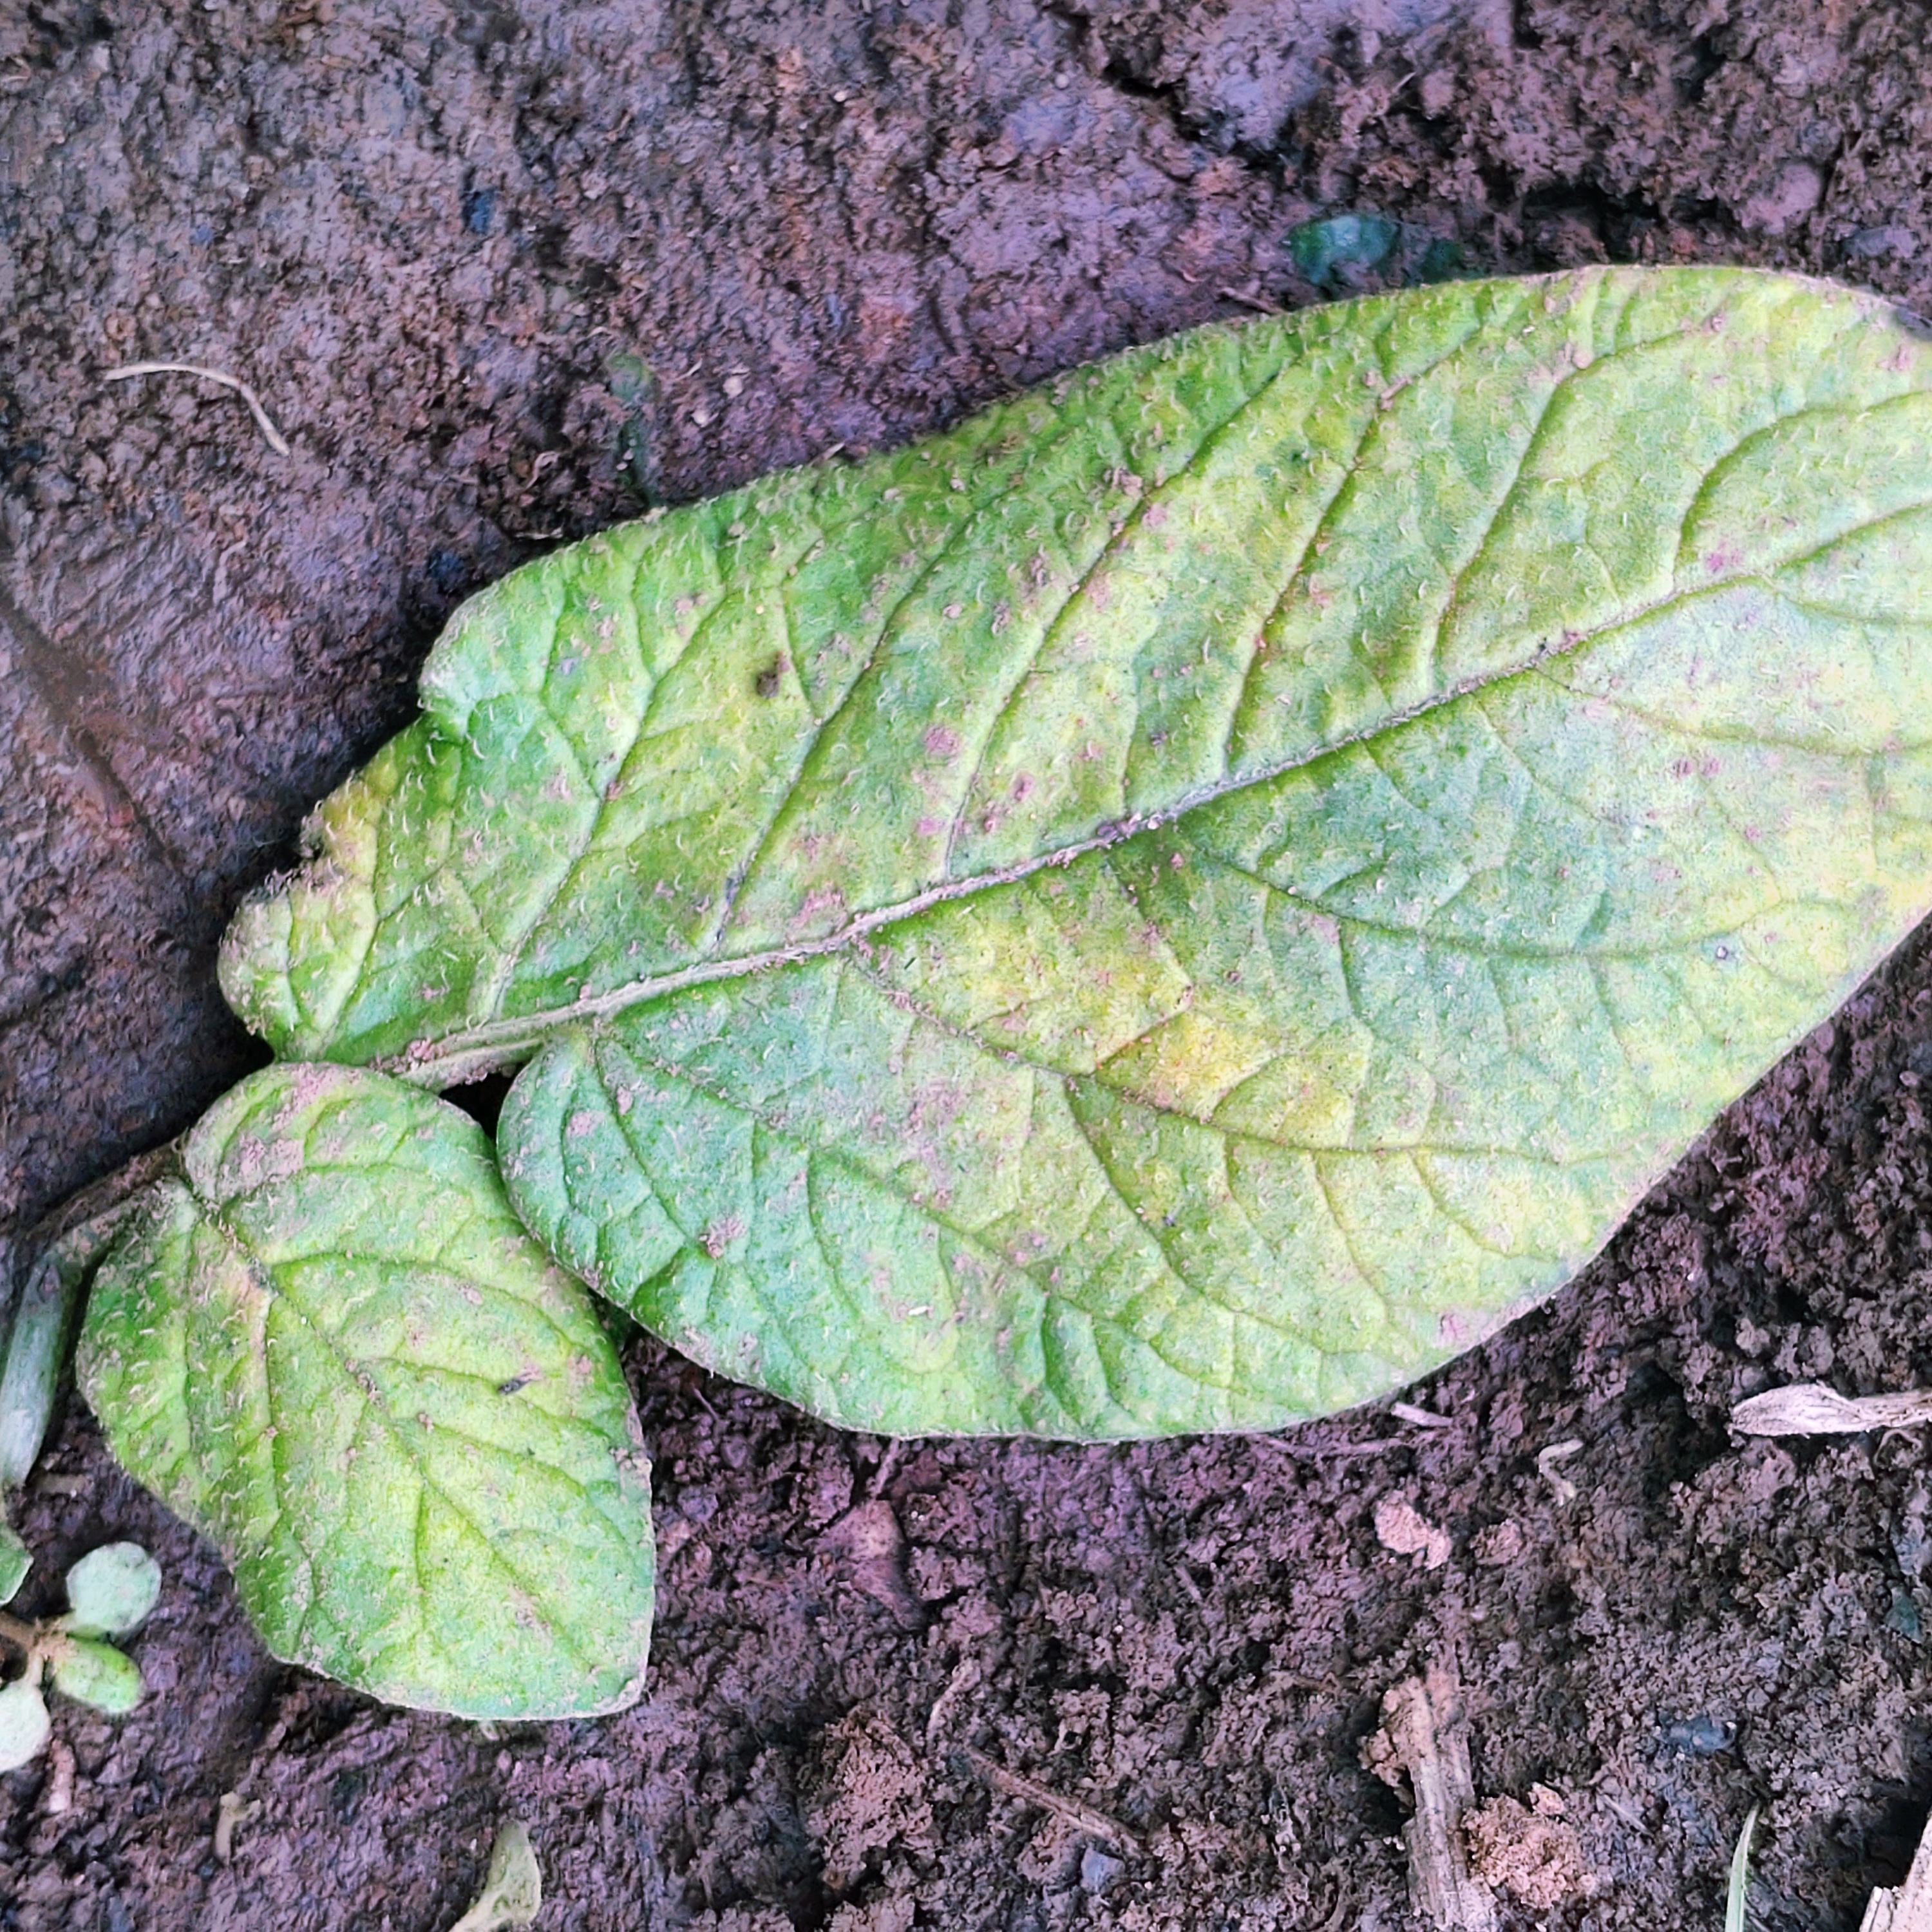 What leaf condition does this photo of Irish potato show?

late blight
